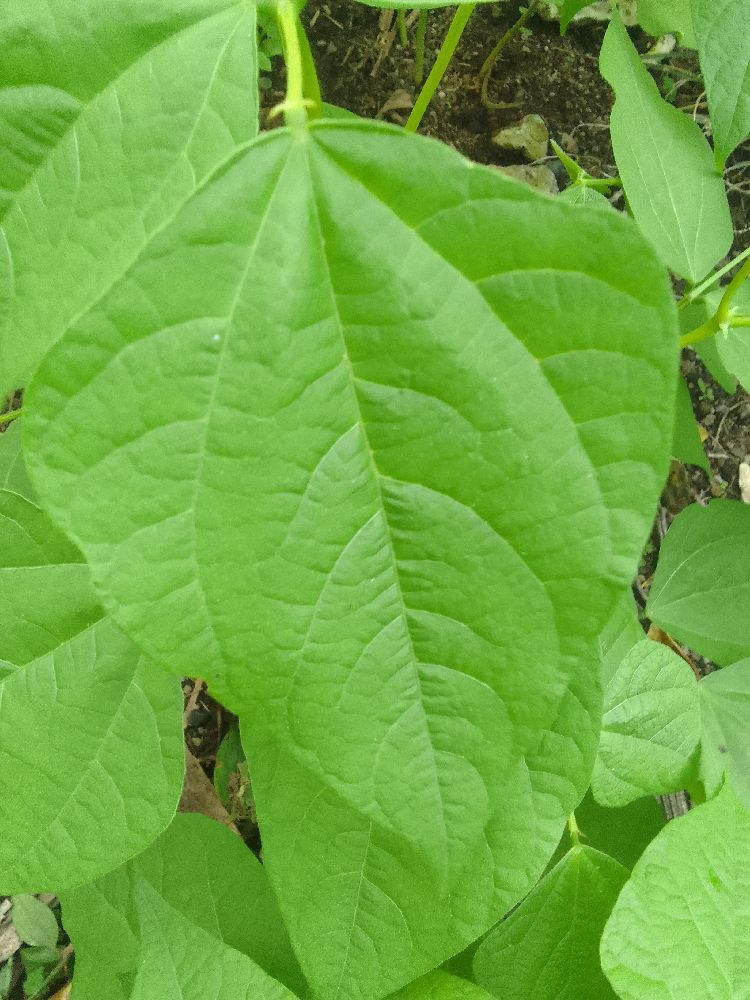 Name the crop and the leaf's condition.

common bean, healthy
